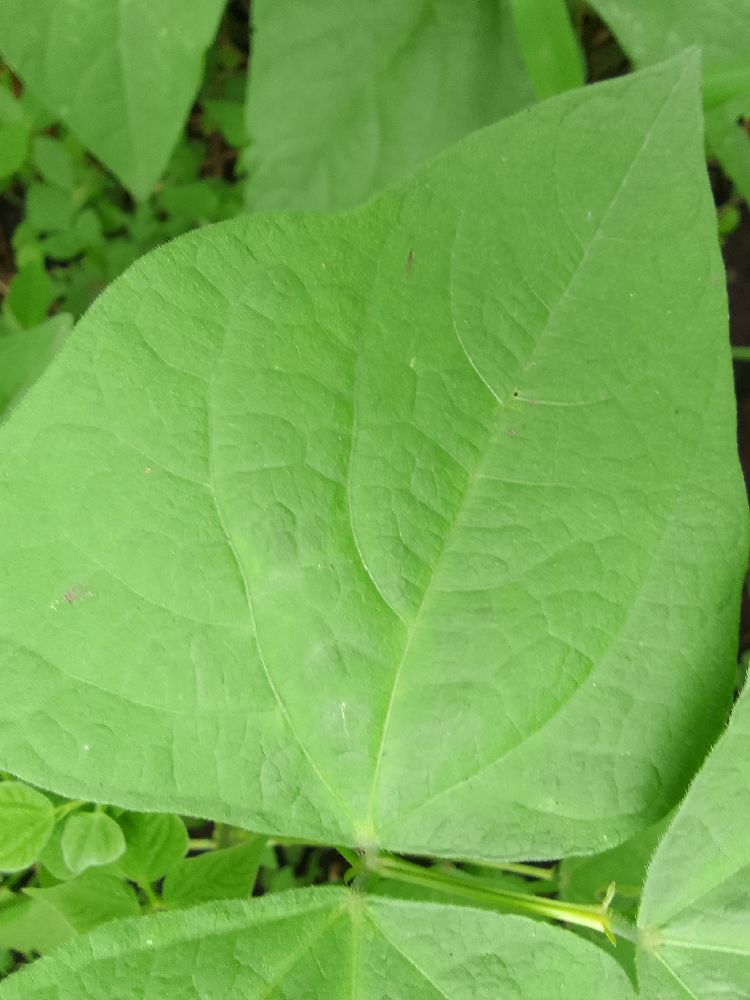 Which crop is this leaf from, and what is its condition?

common bean, healthy
